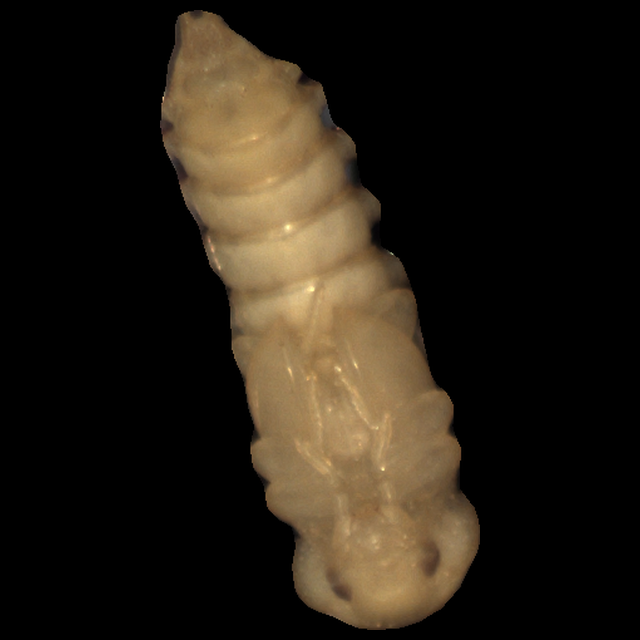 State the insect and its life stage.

mealworm pupa
